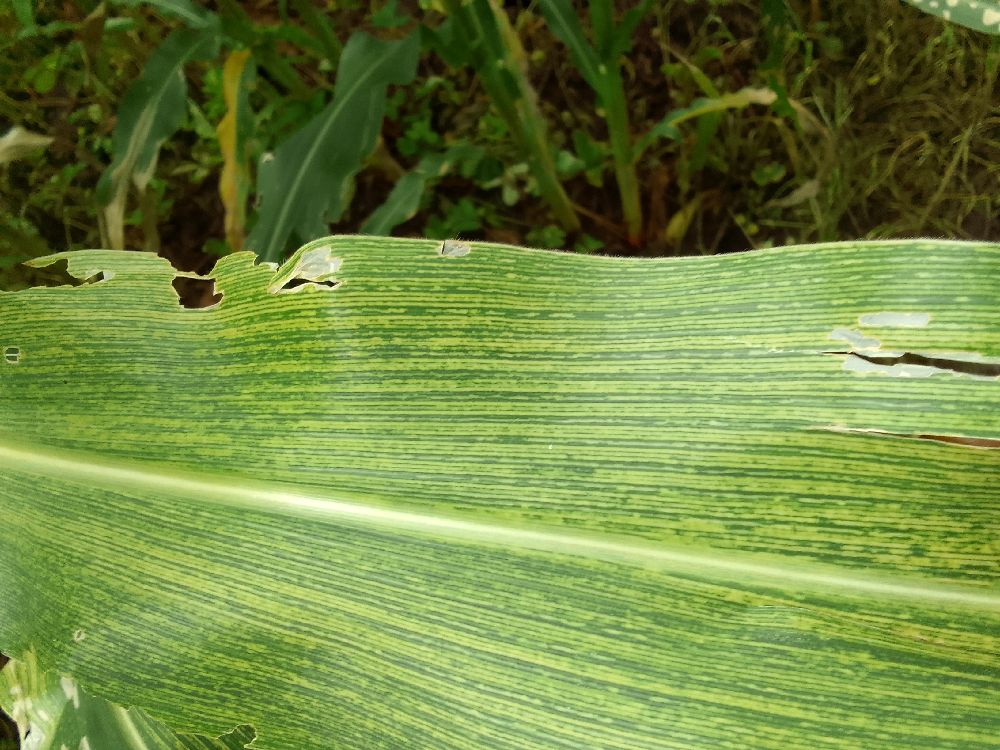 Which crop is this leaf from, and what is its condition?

maize, maize streak virus
